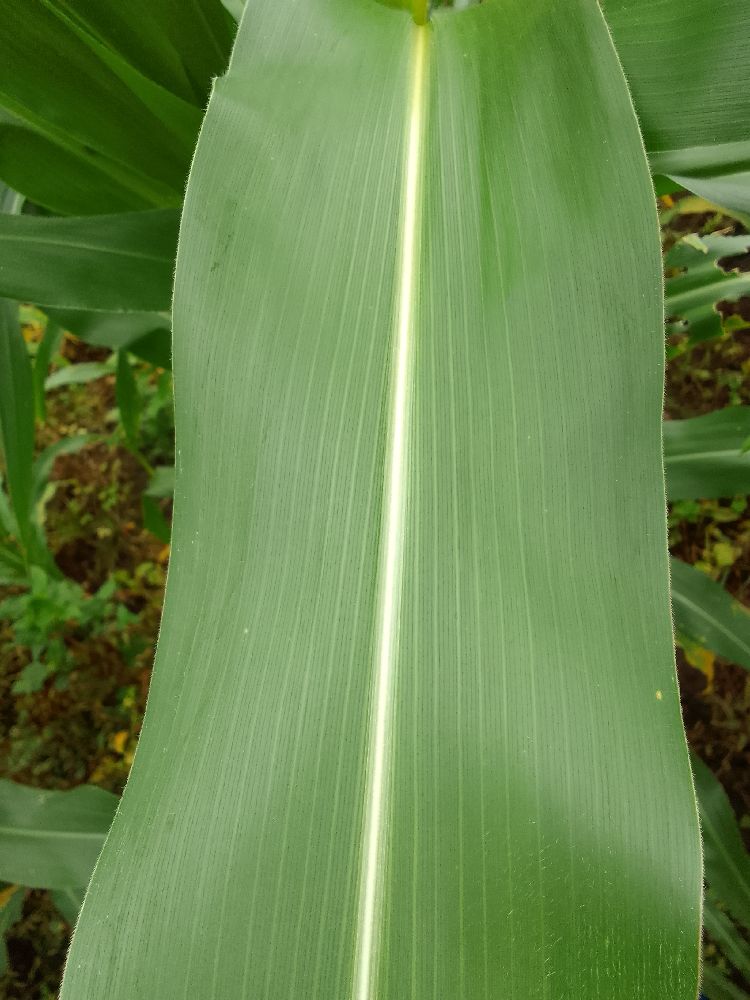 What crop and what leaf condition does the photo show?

maize, healthy
